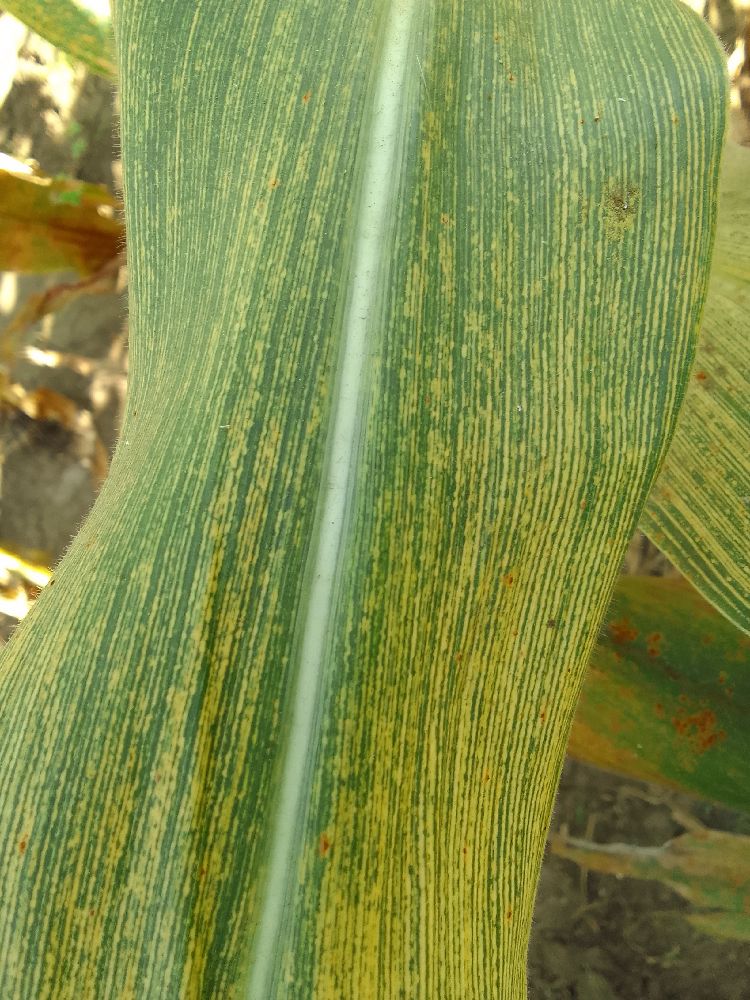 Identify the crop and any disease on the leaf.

maize, maize streak virus
